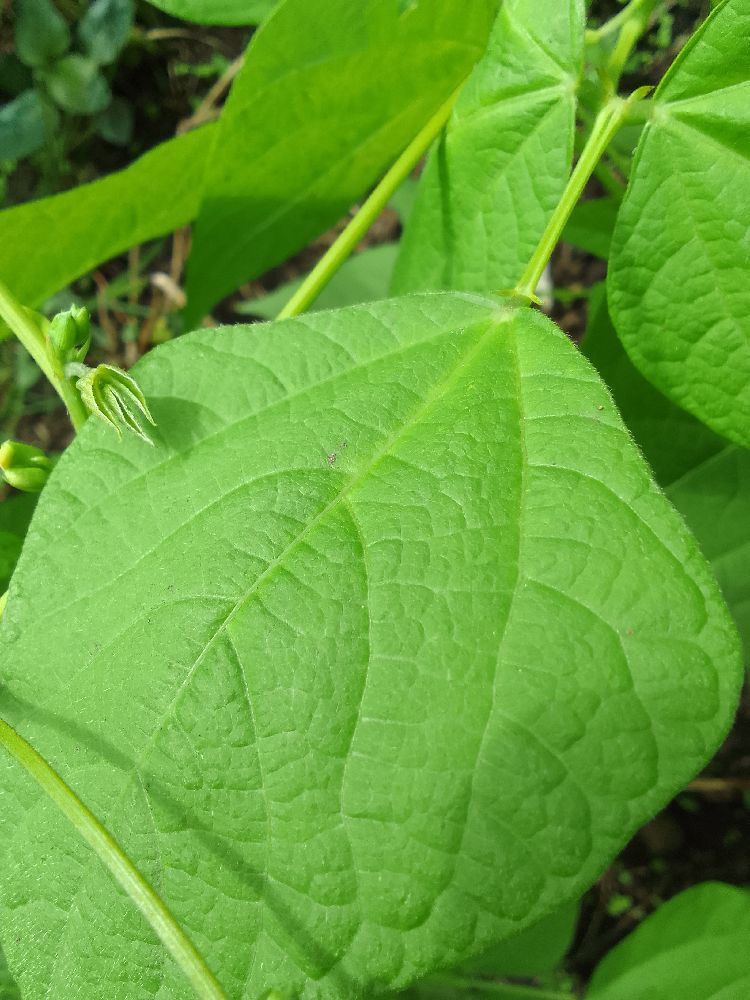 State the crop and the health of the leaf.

common bean, healthy
